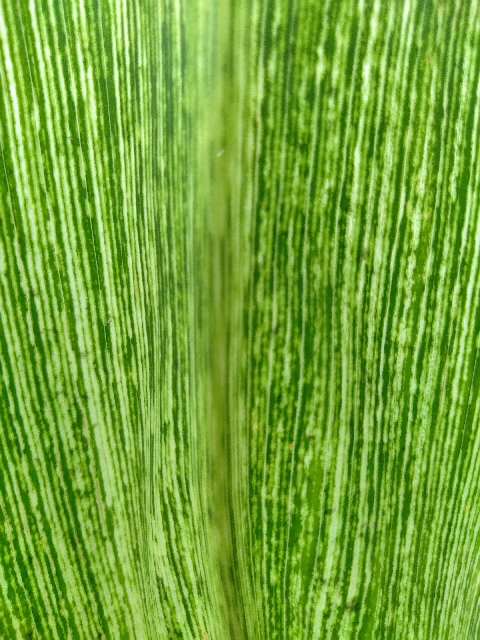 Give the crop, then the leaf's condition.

maize, maize streak virus
